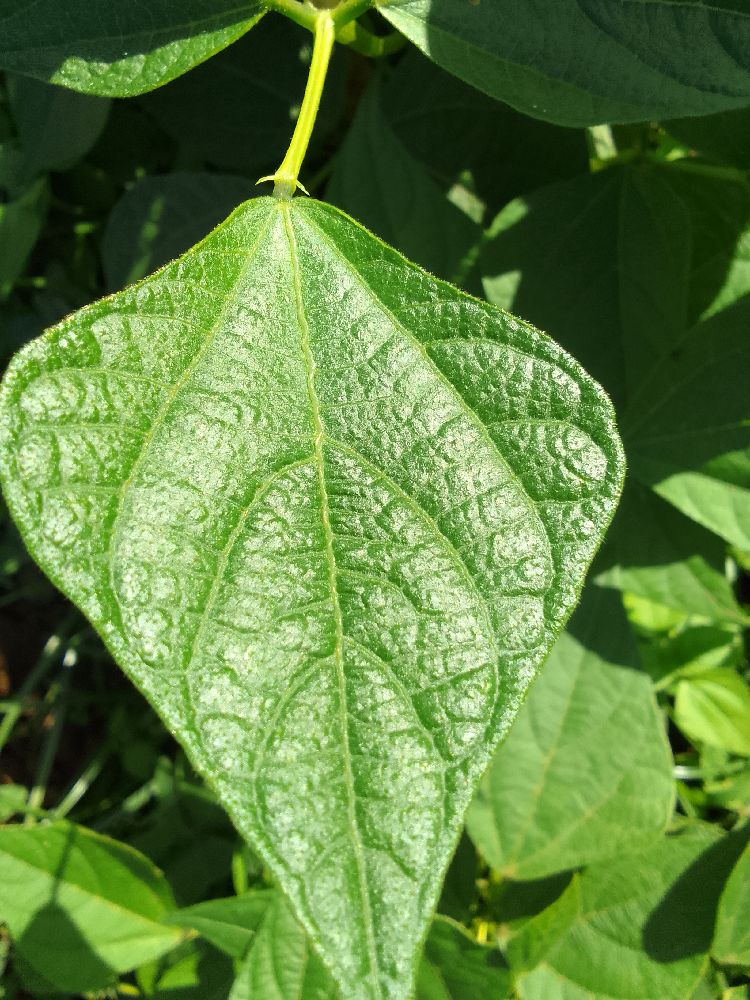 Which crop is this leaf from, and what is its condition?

common bean, healthy
